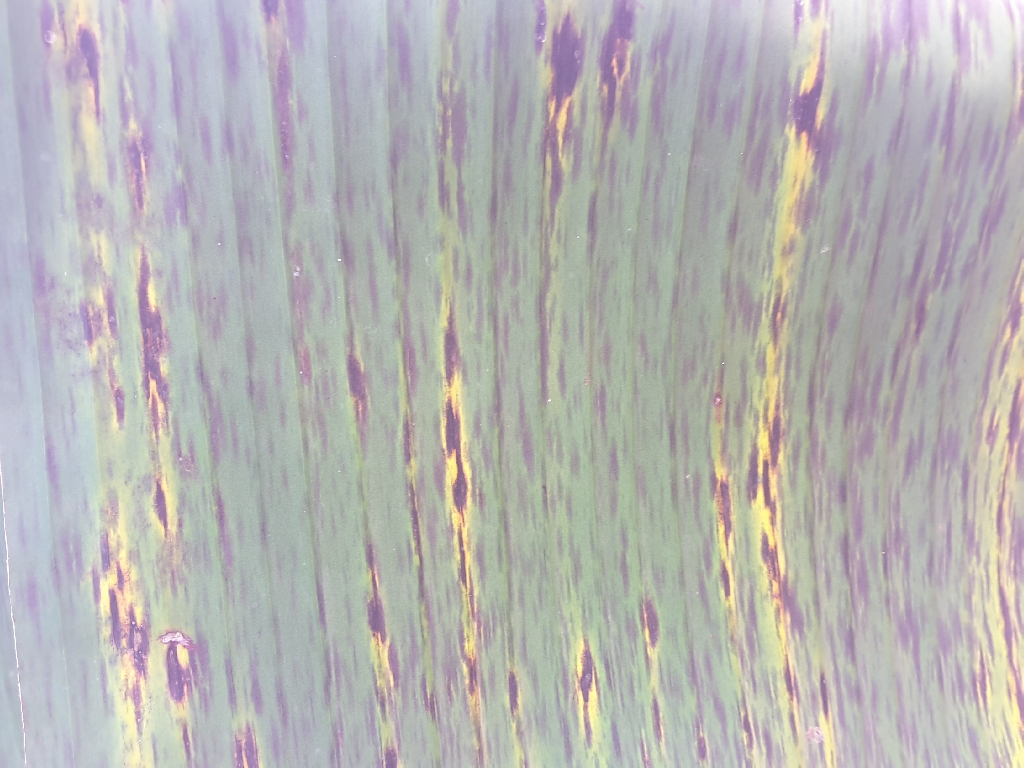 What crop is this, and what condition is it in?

banana, black sigatoka
